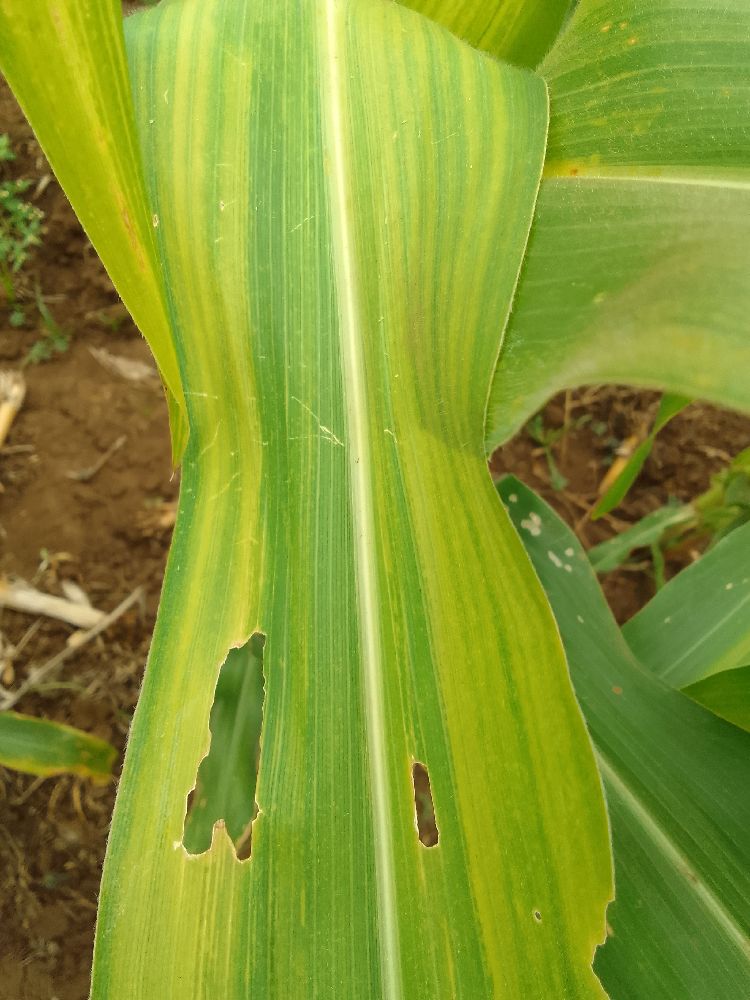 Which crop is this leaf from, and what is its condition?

maize, maize lethal necrosis
